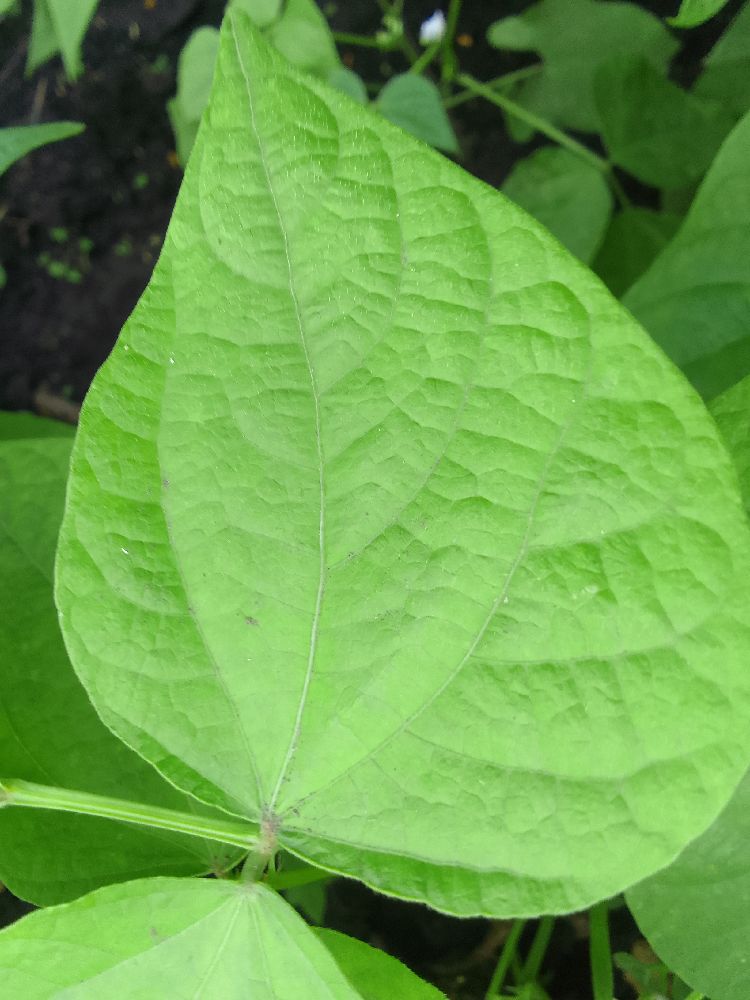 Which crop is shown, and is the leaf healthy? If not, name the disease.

common bean, healthy
